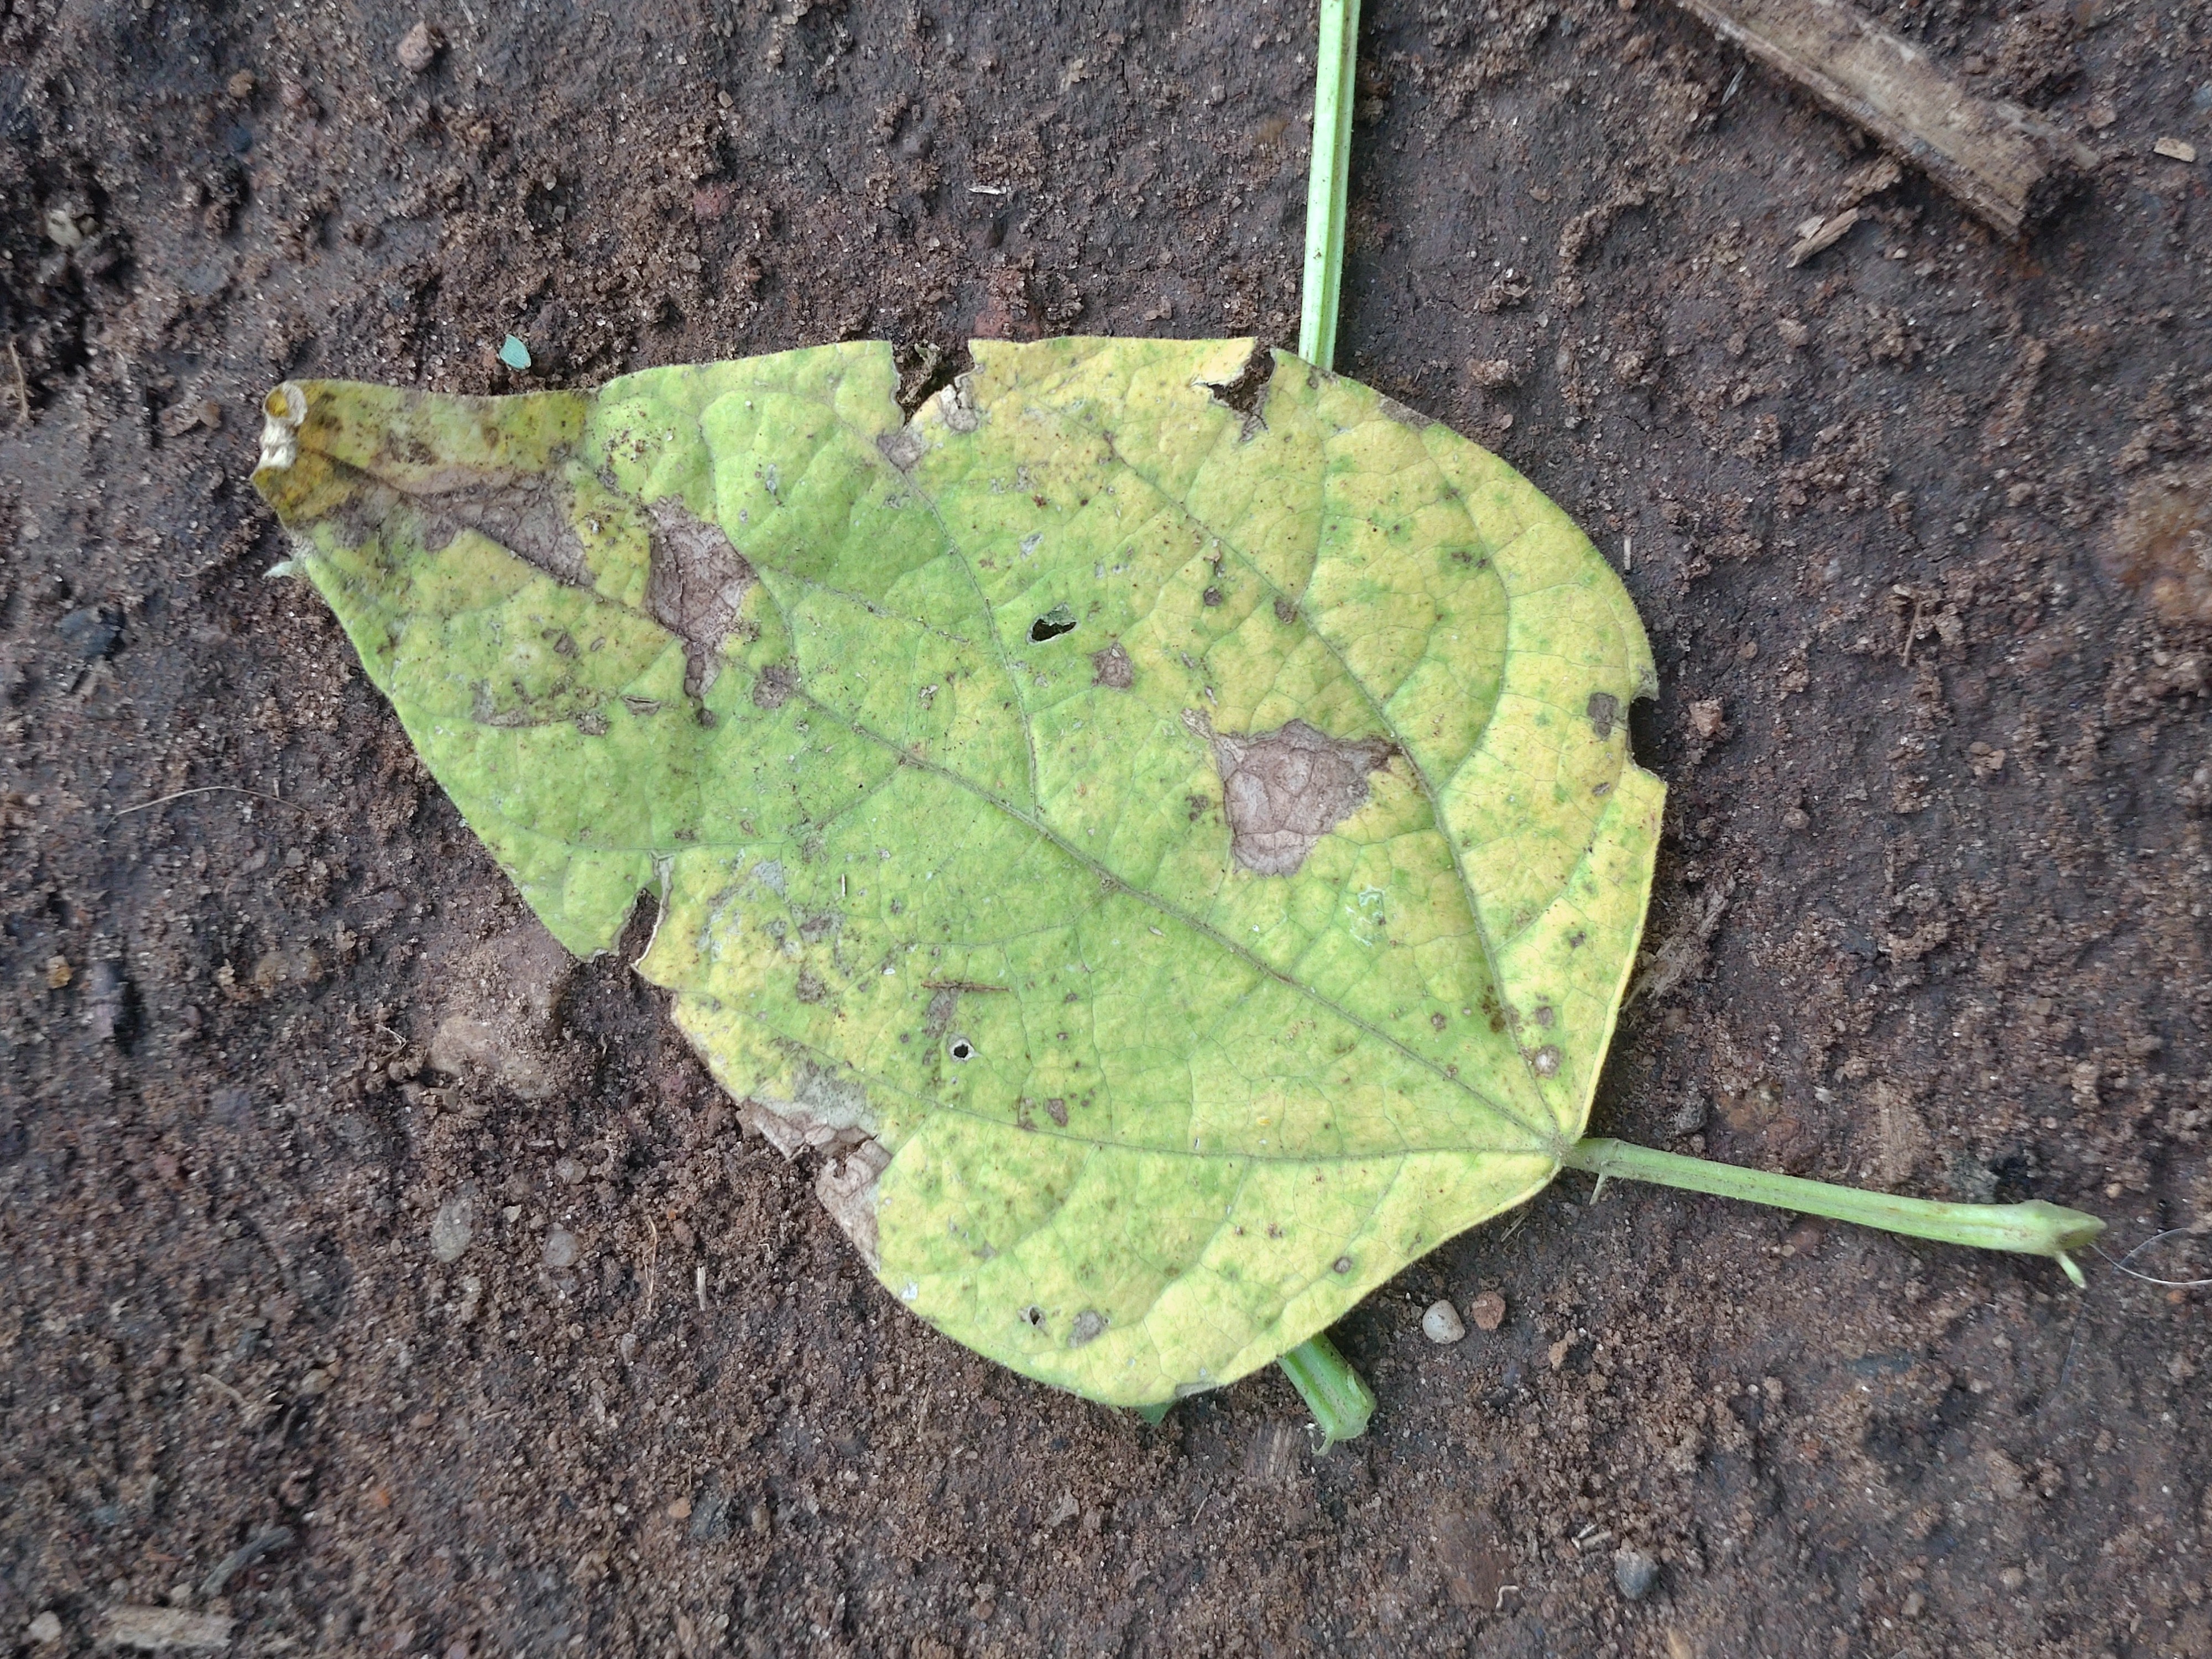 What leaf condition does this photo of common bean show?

anthracnose
